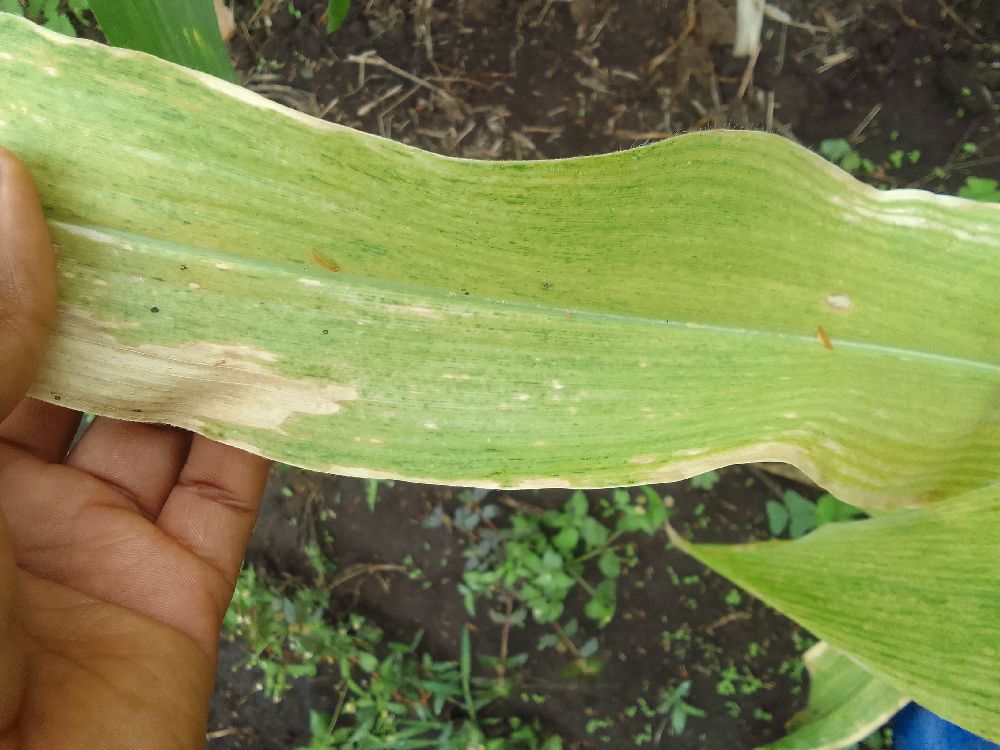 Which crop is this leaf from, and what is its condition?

maize, maize lethal necrosis
